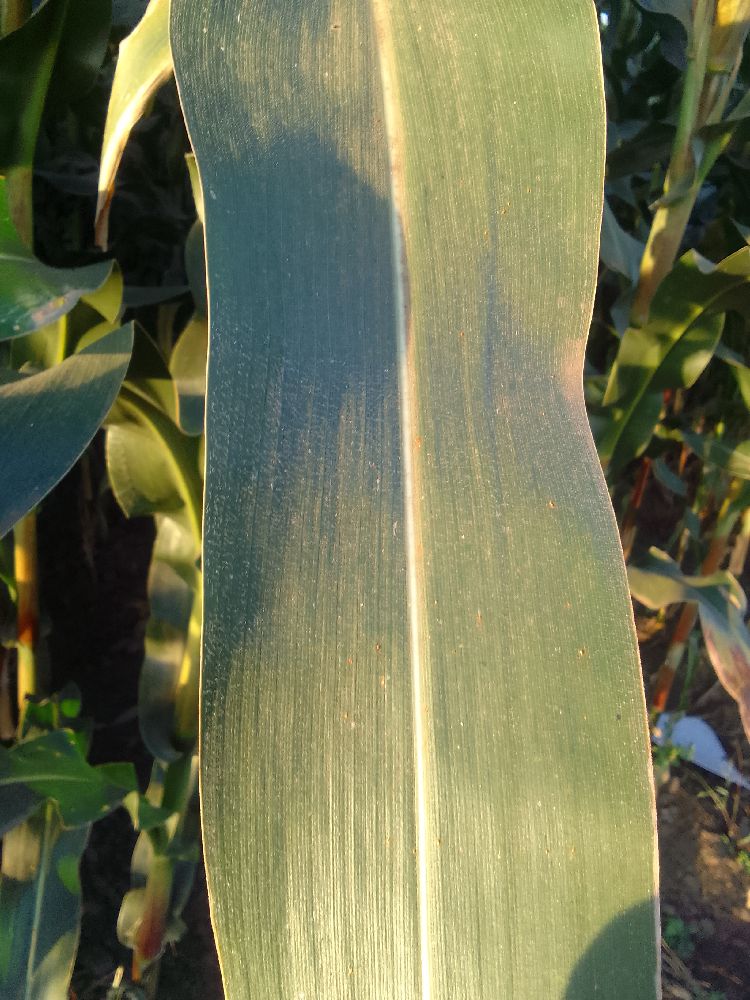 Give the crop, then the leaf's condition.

maize, healthy
